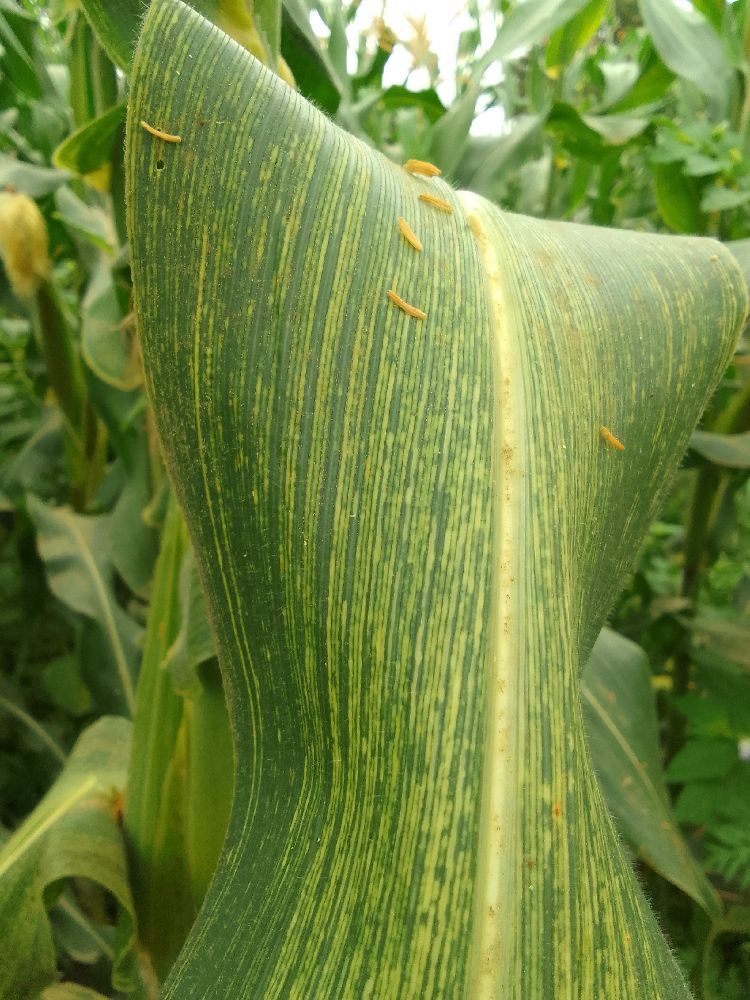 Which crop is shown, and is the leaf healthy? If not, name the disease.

maize, maize streak virus
